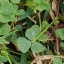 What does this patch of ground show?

unstructured weed
